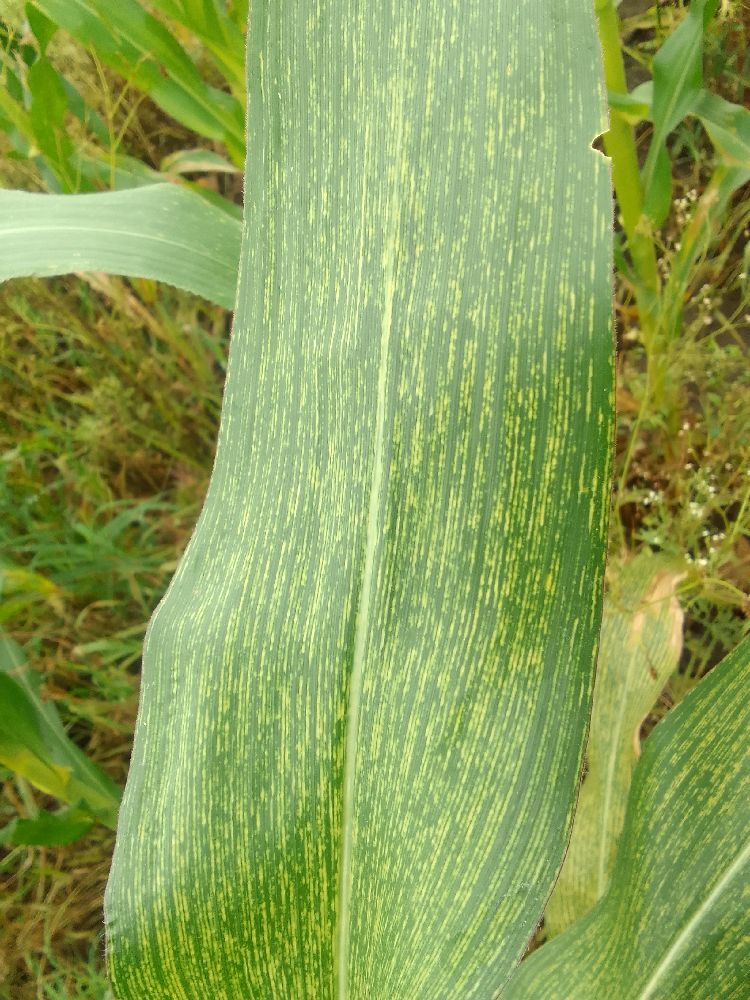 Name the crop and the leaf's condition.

maize, maize streak virus
